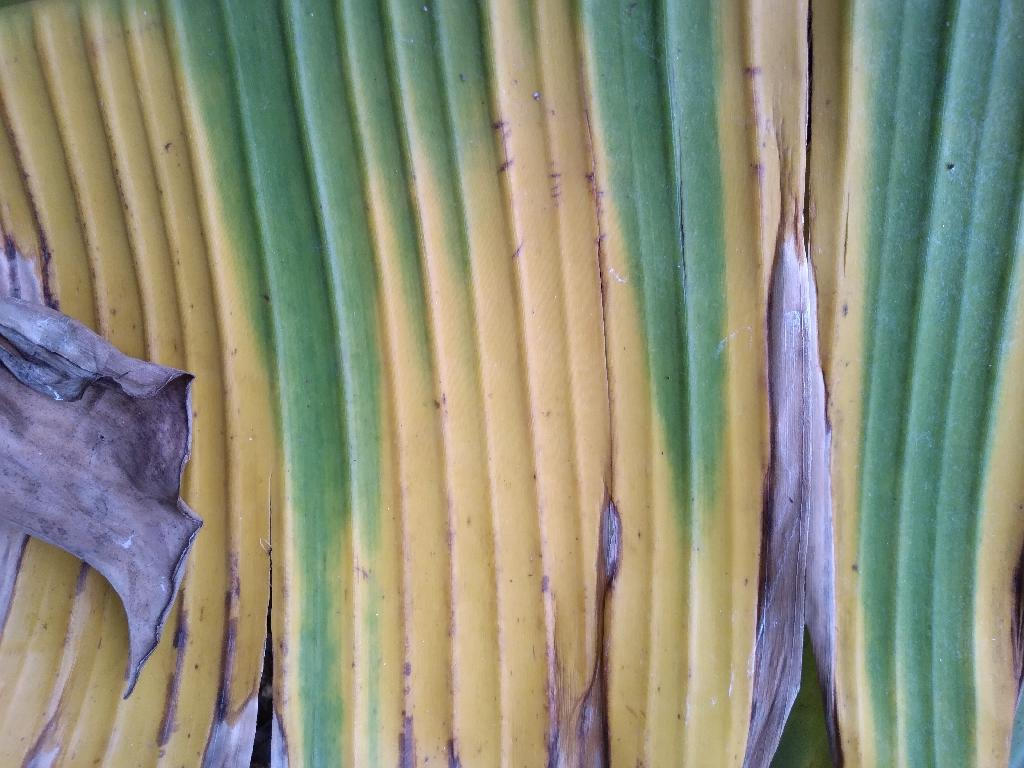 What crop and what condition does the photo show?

banana, fusarium wilt race 1
